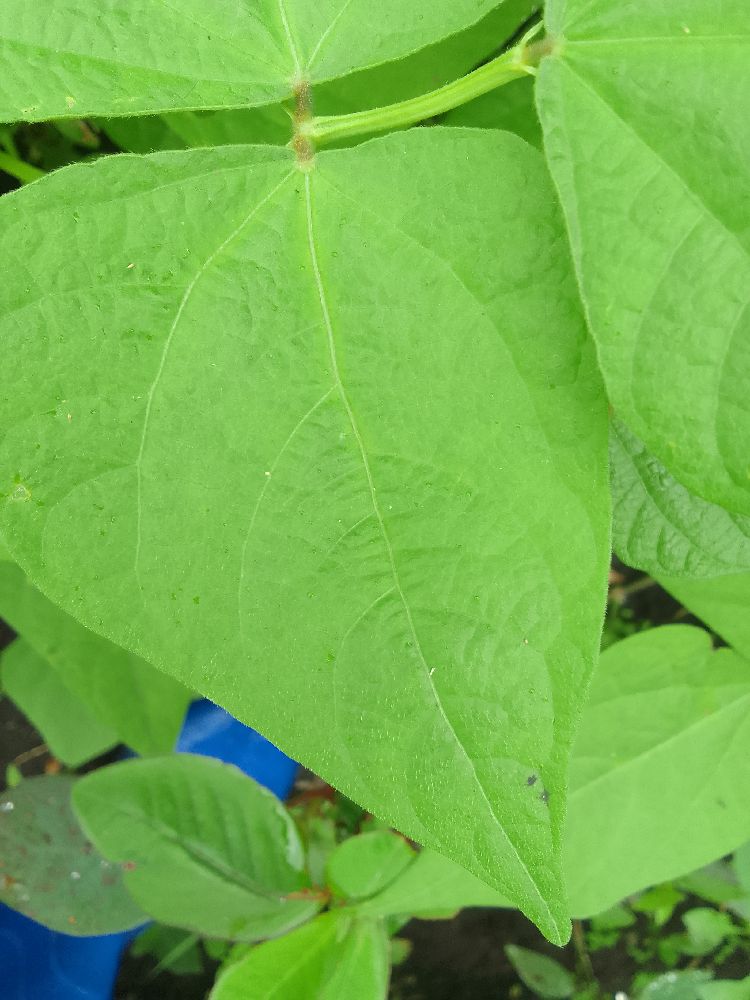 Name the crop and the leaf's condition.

common bean, healthy
